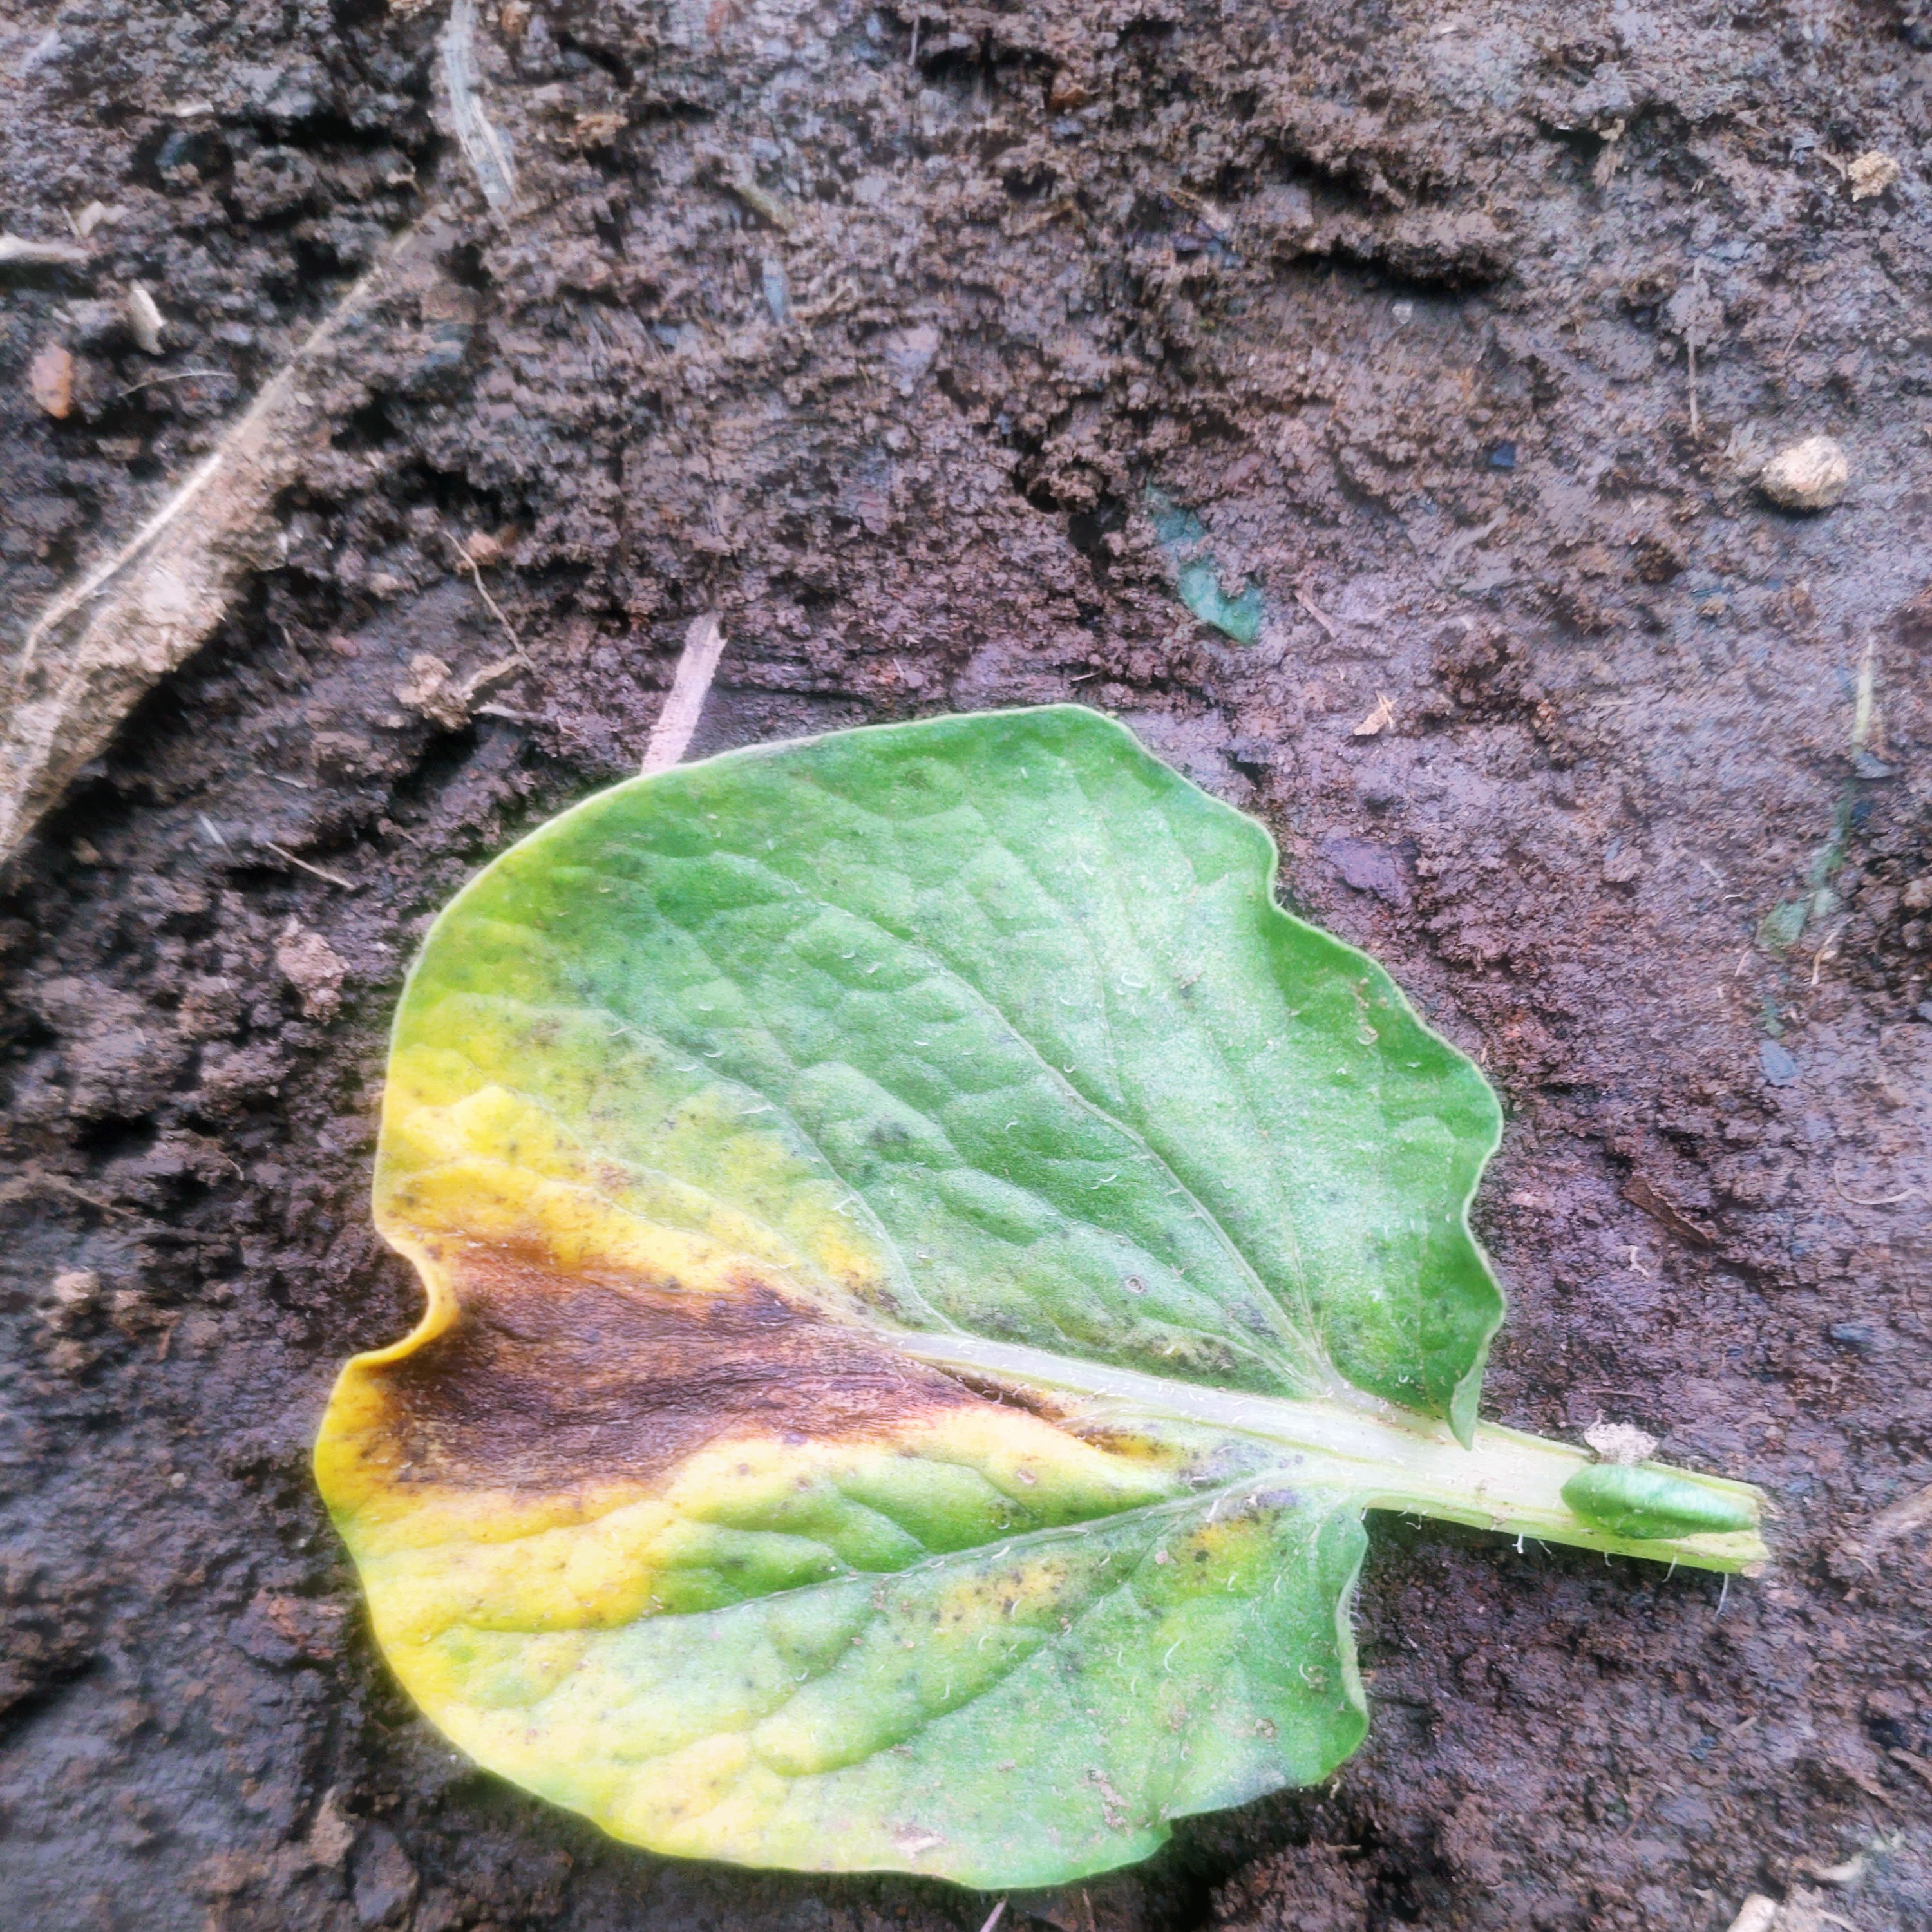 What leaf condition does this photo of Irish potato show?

late blight
